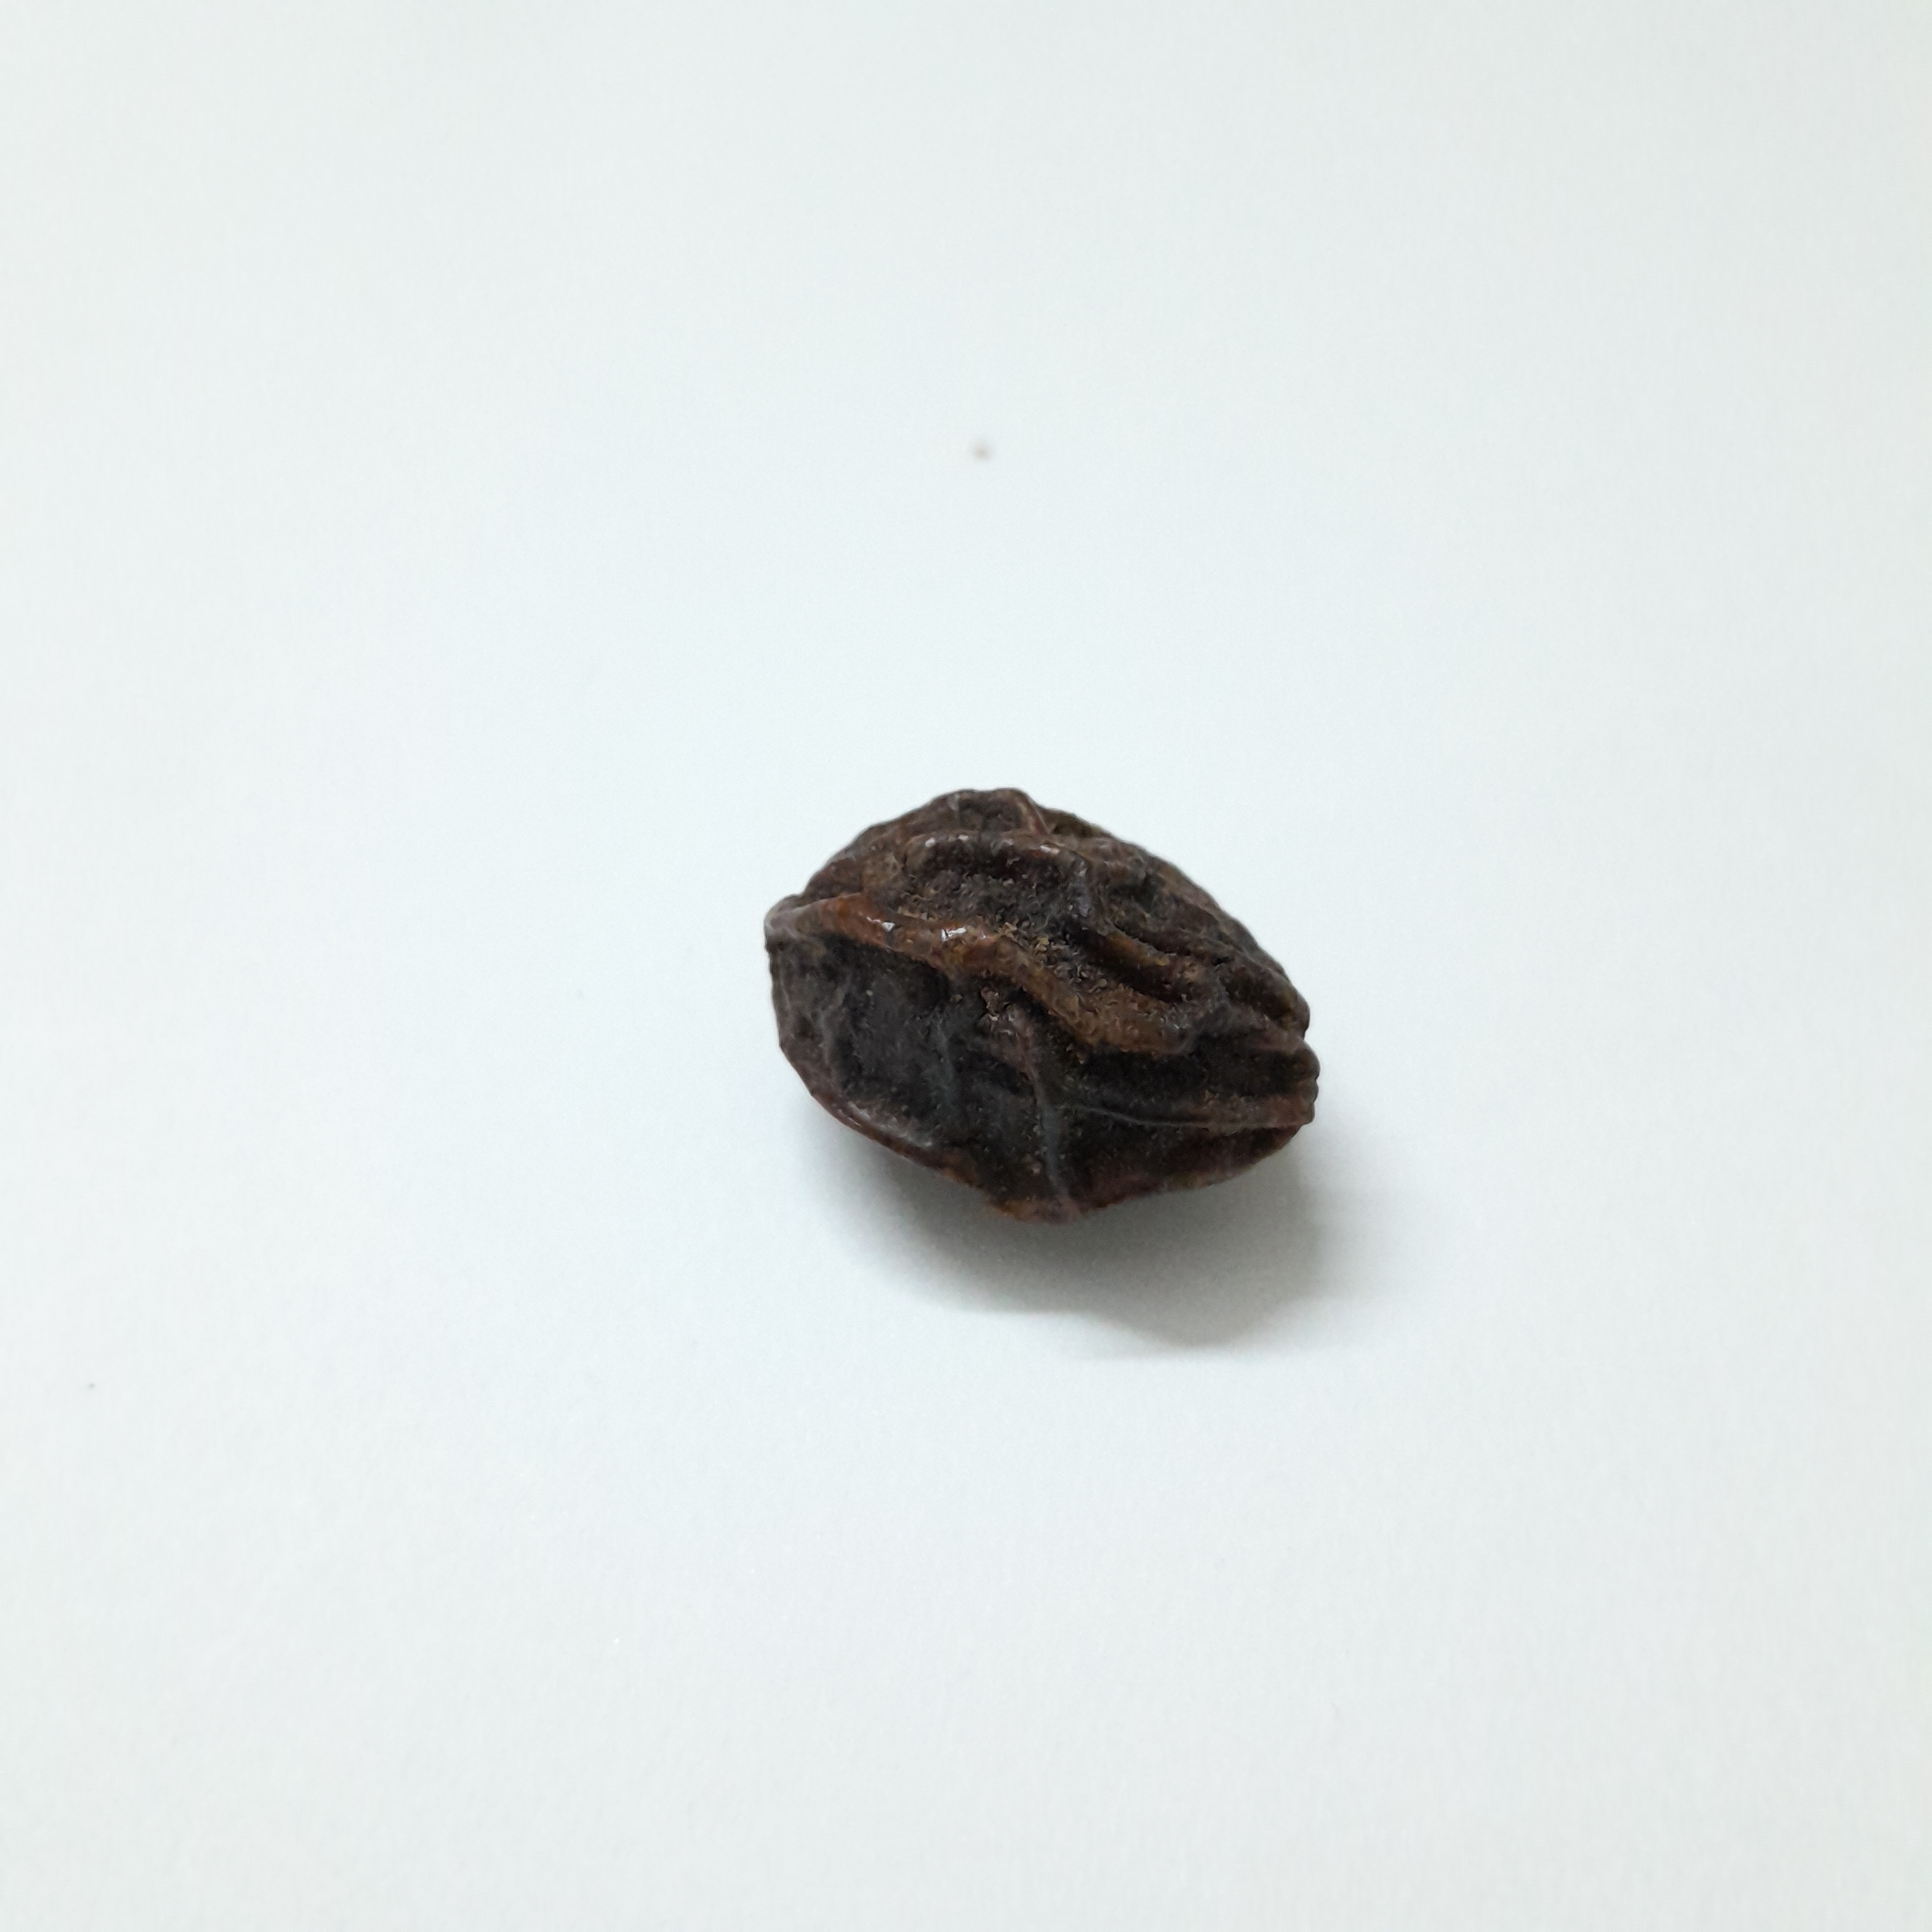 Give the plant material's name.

kadukharik
